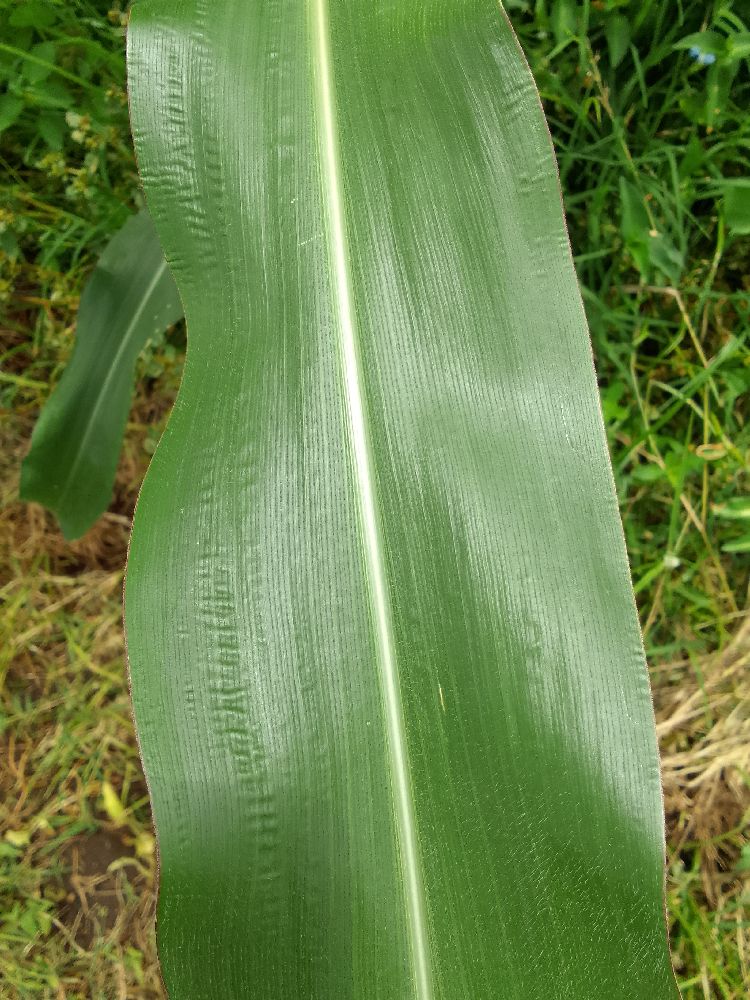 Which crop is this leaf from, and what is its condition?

maize, healthy
